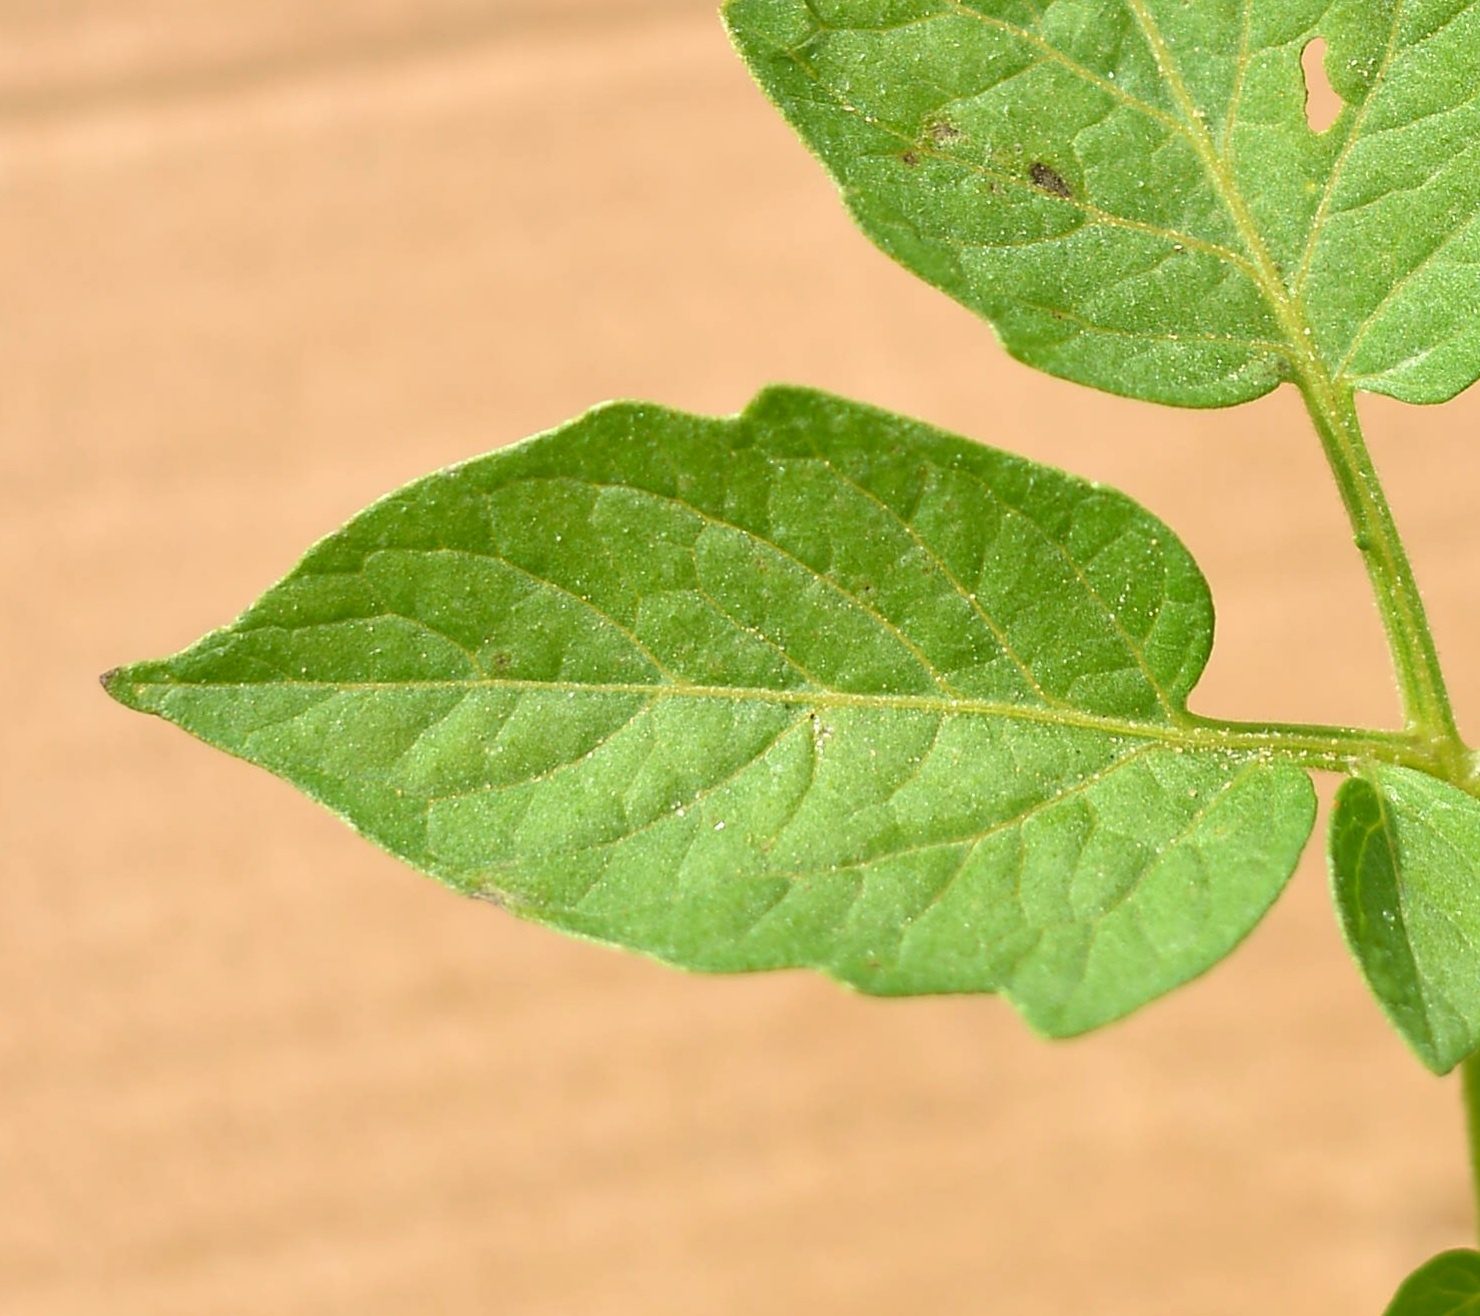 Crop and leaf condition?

tomato, healthy
